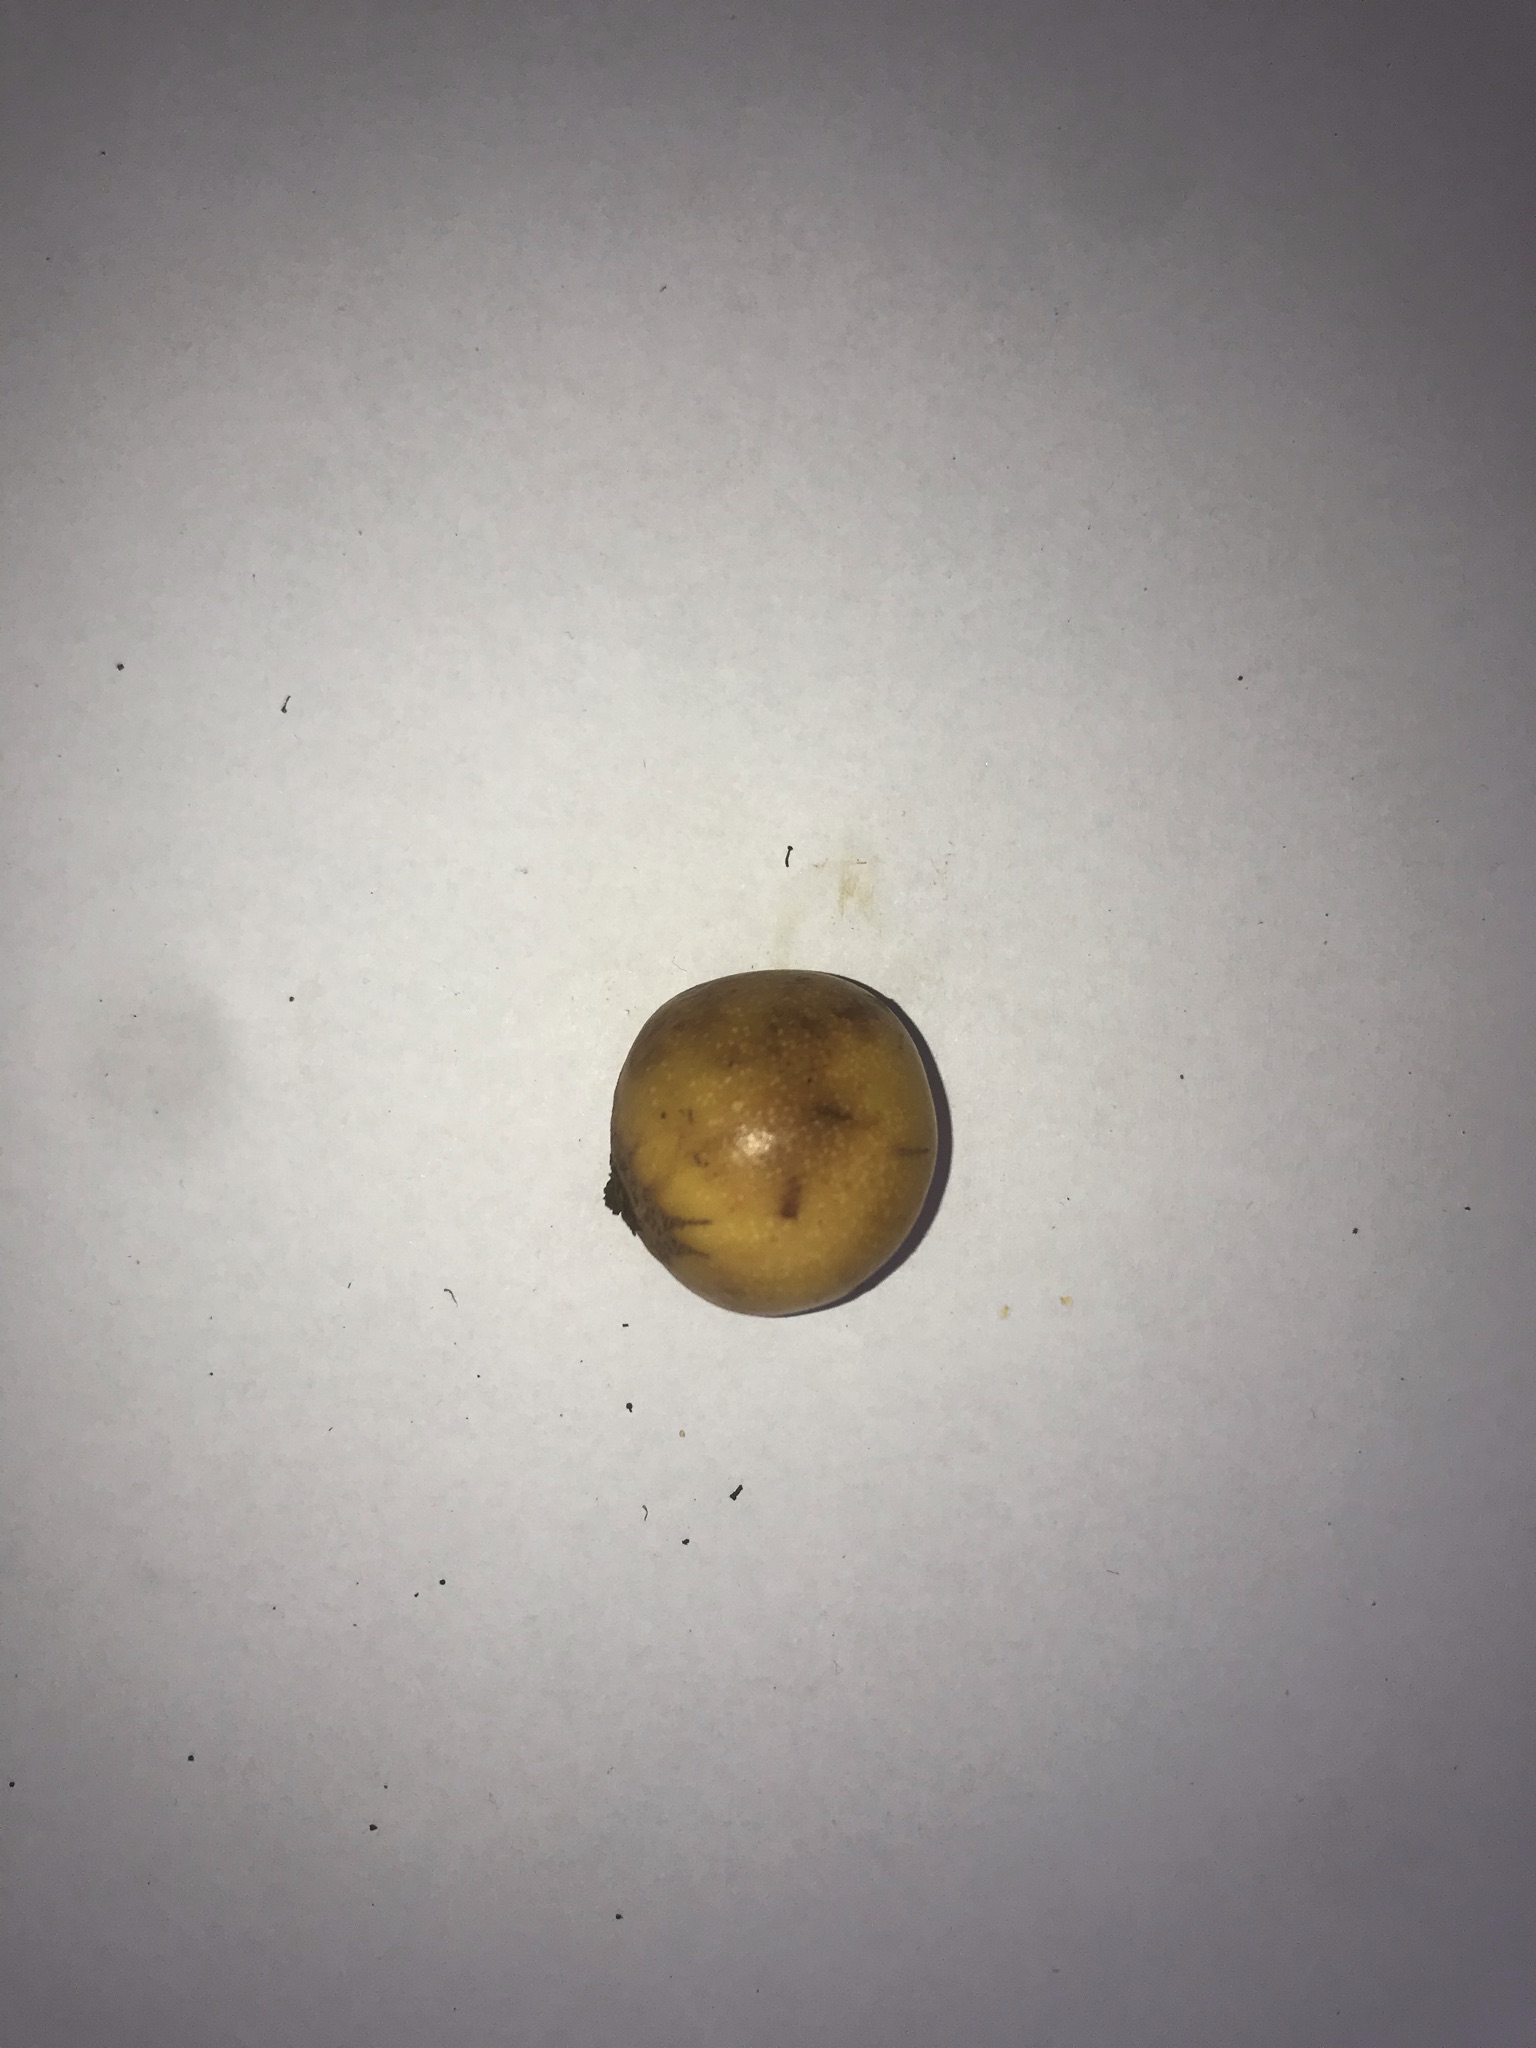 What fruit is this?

abiu
